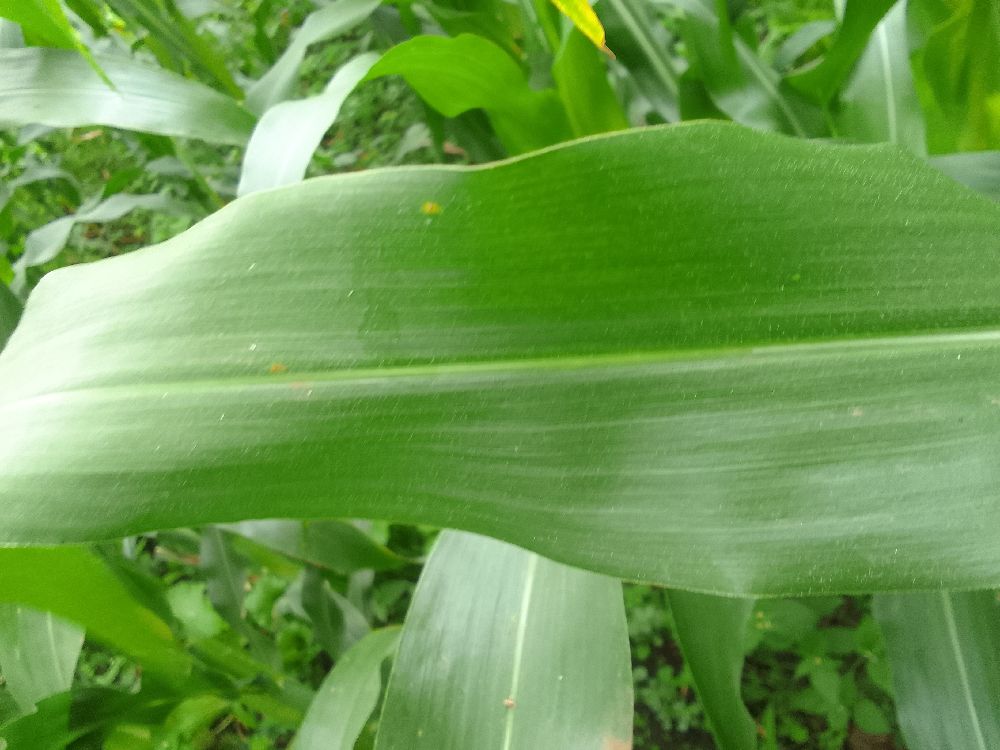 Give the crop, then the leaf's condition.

maize, healthy
